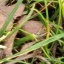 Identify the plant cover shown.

grass
